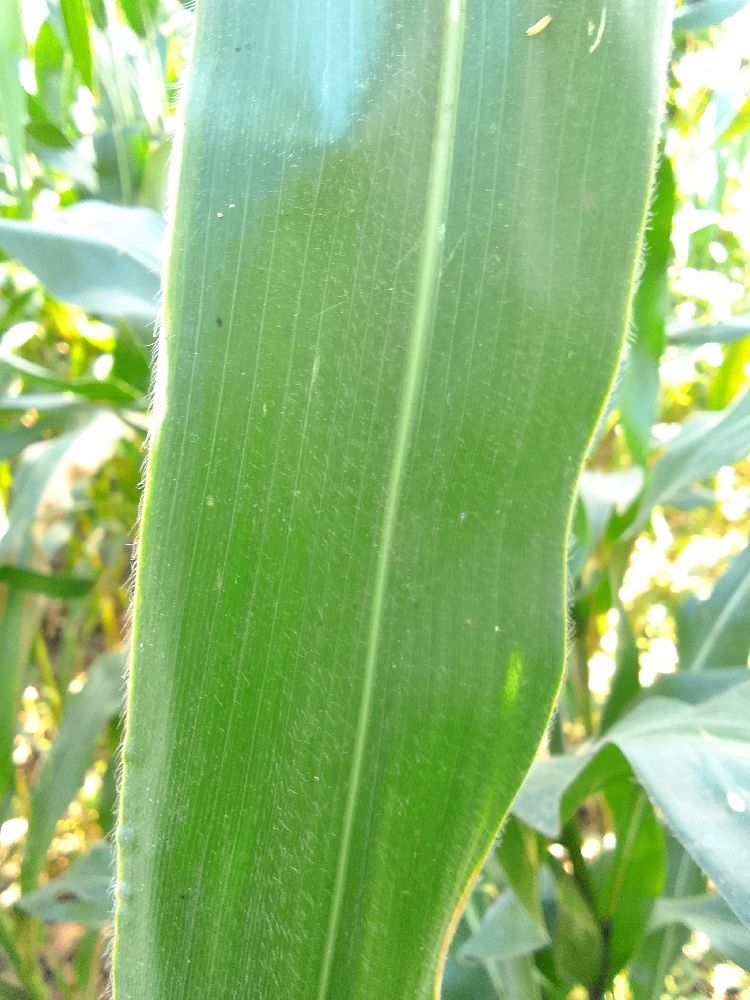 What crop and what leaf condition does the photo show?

maize, healthy
